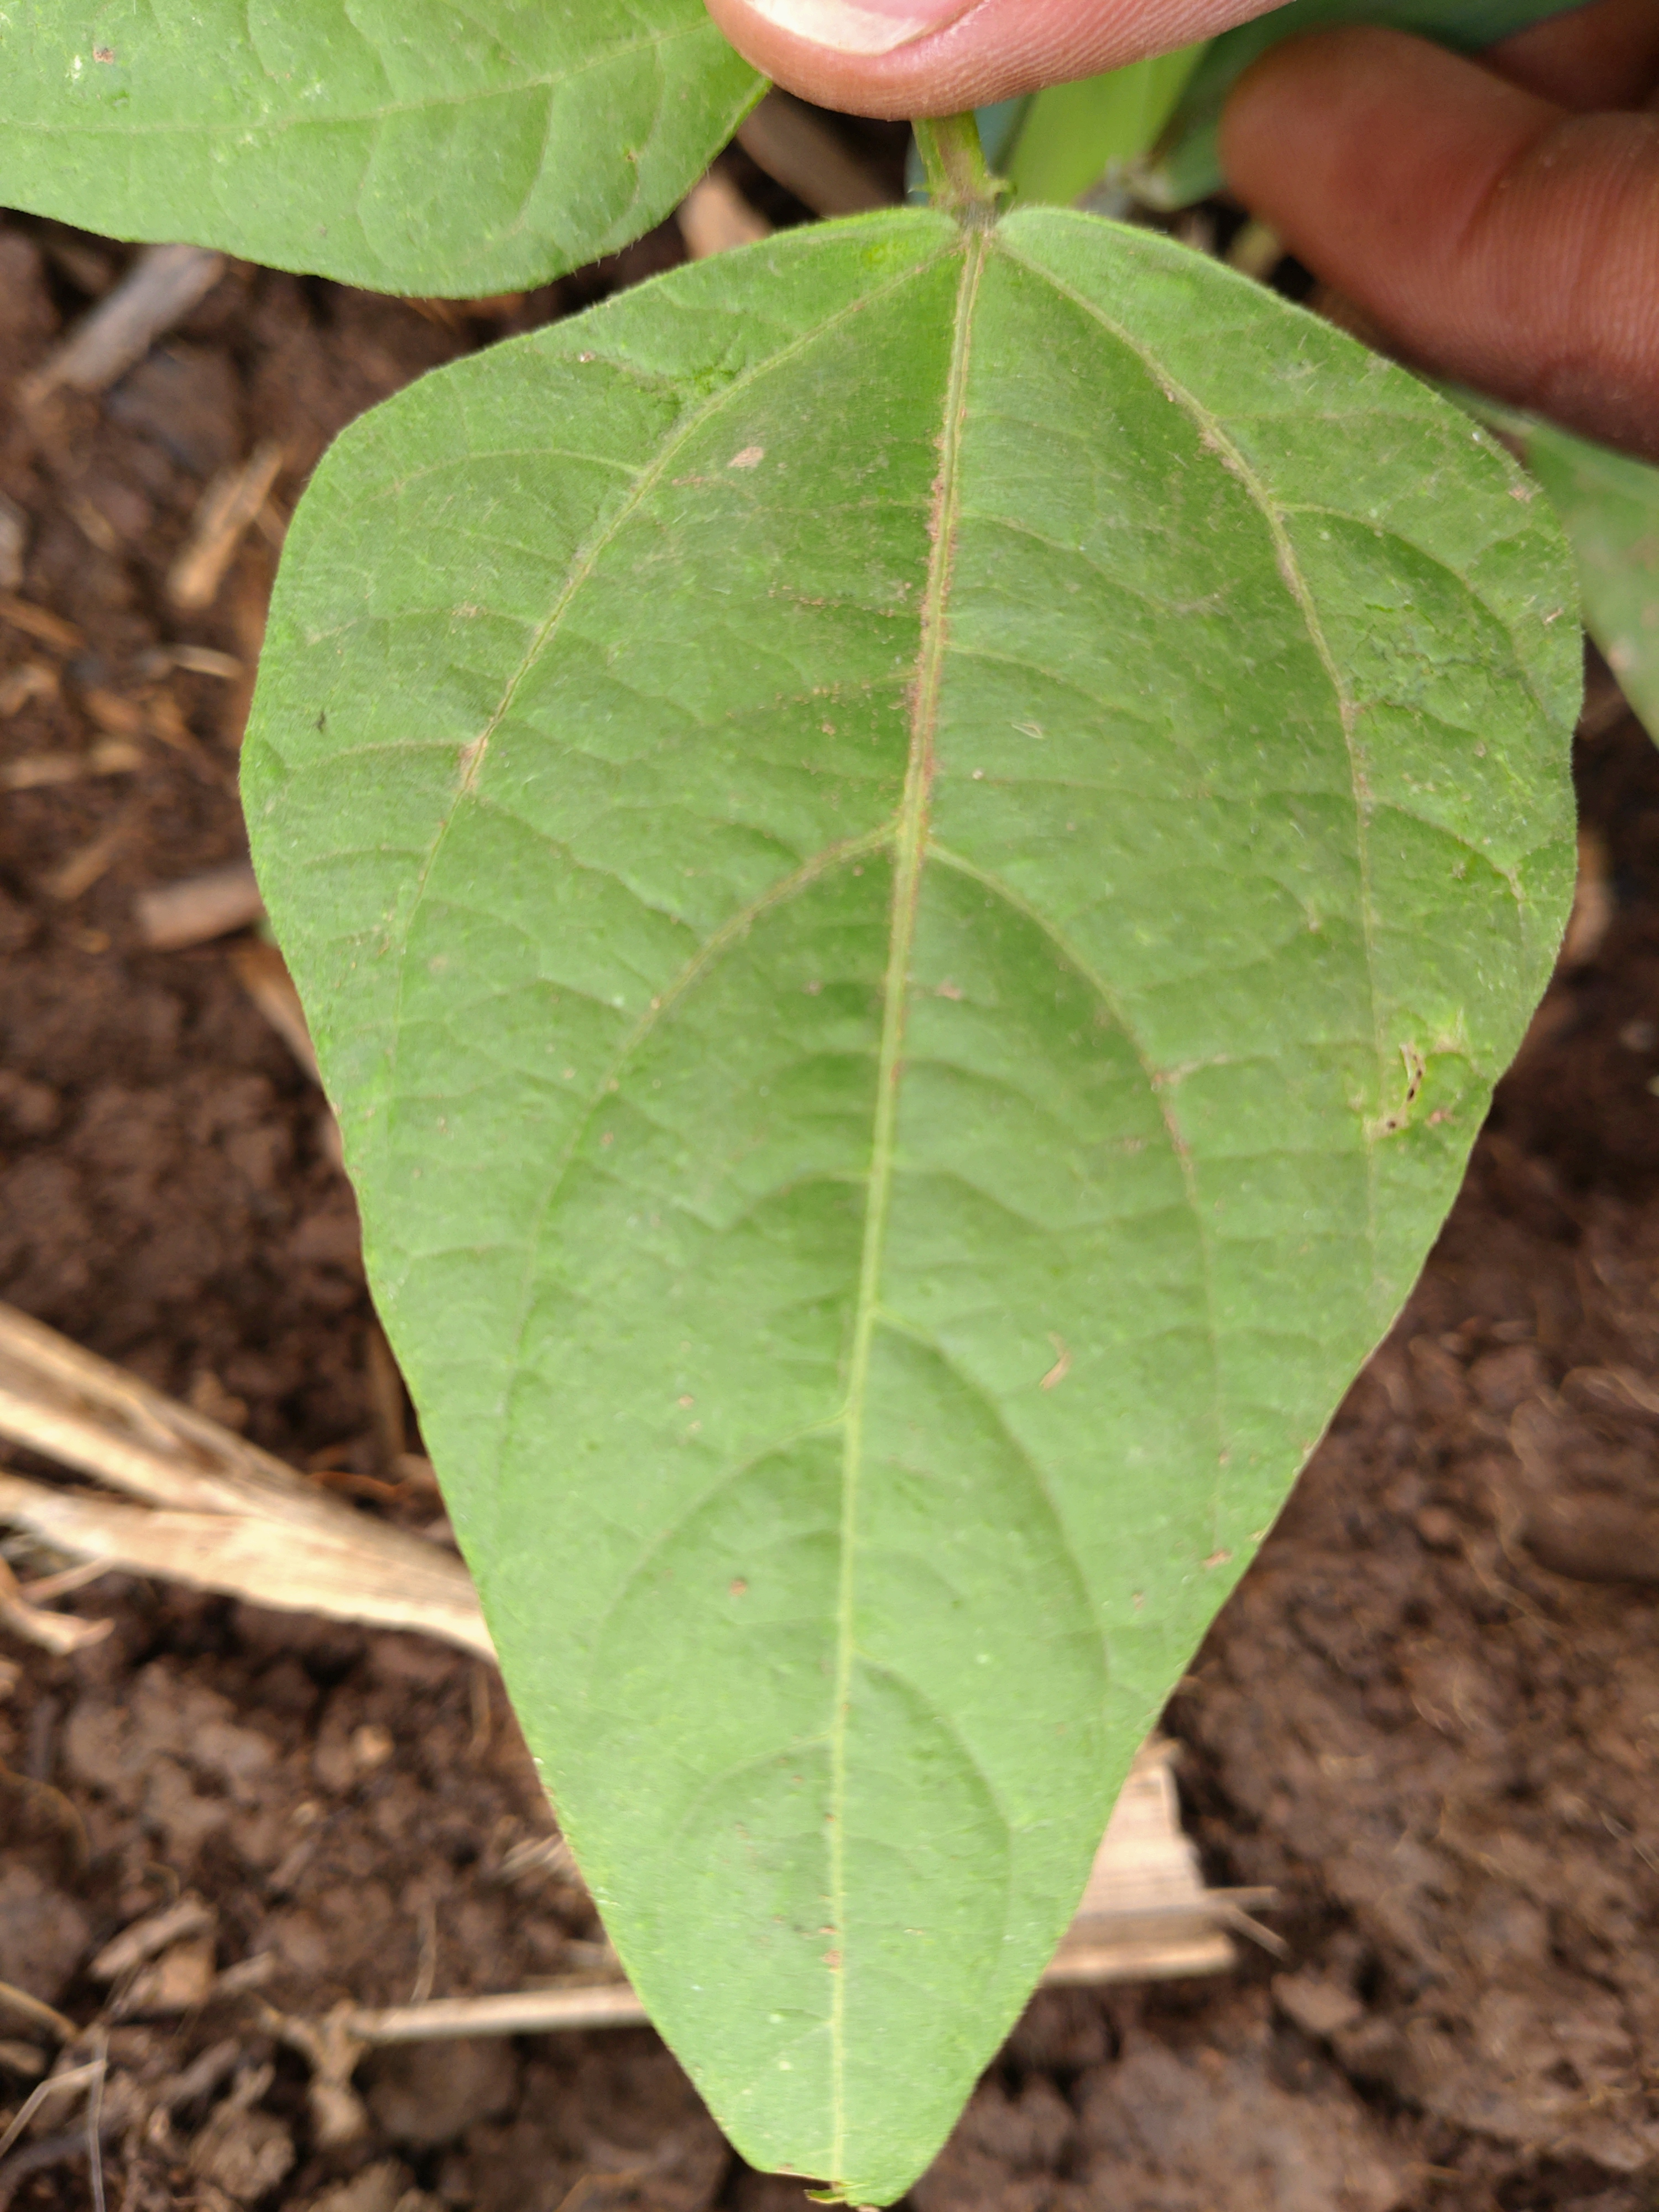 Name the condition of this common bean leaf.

healthy
